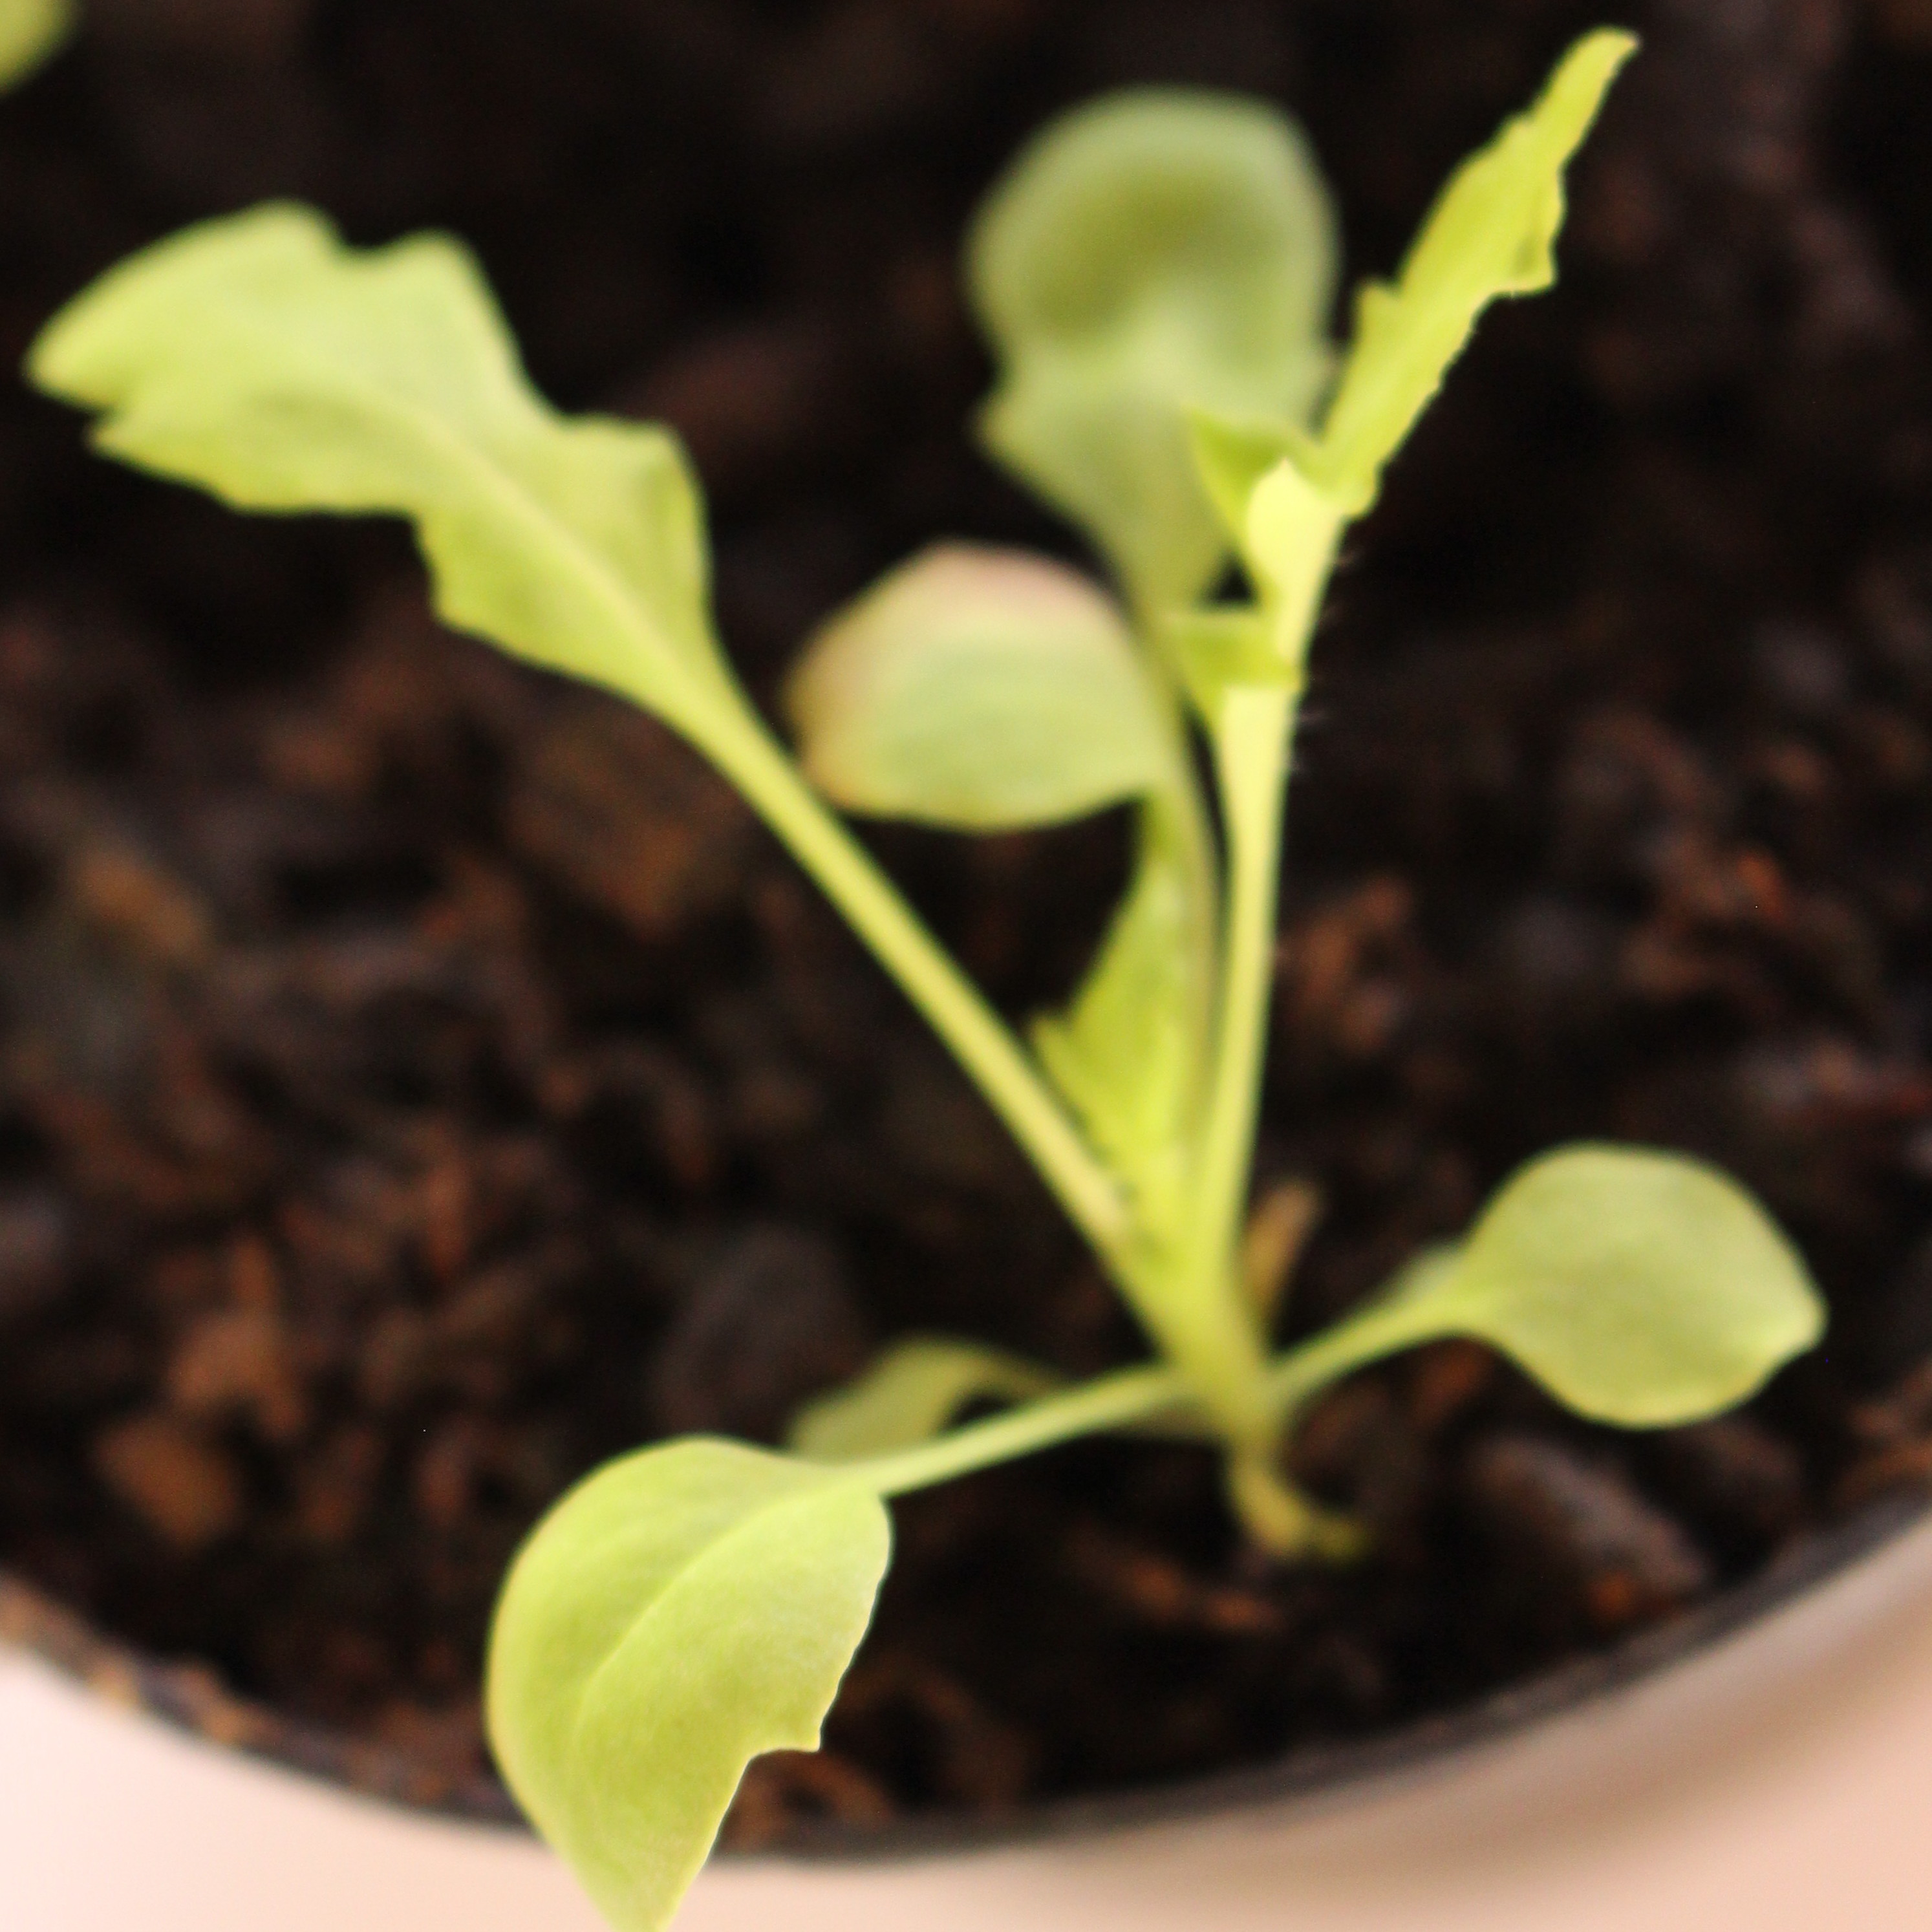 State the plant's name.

Papaver rhoeas
